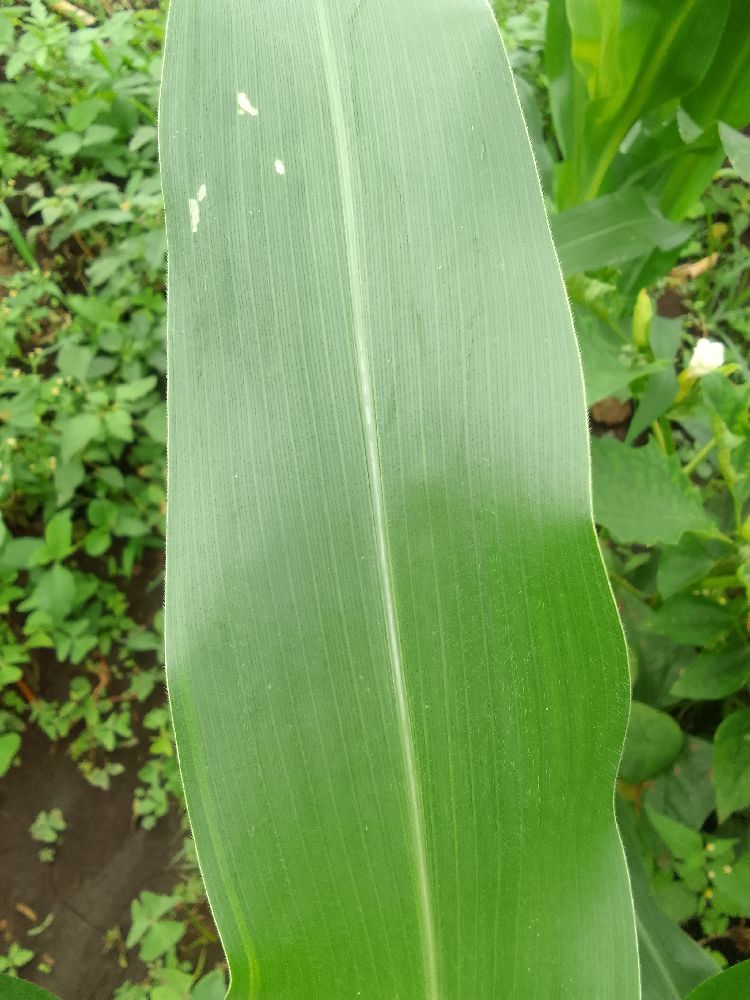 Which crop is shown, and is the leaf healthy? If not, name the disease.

maize, healthy
